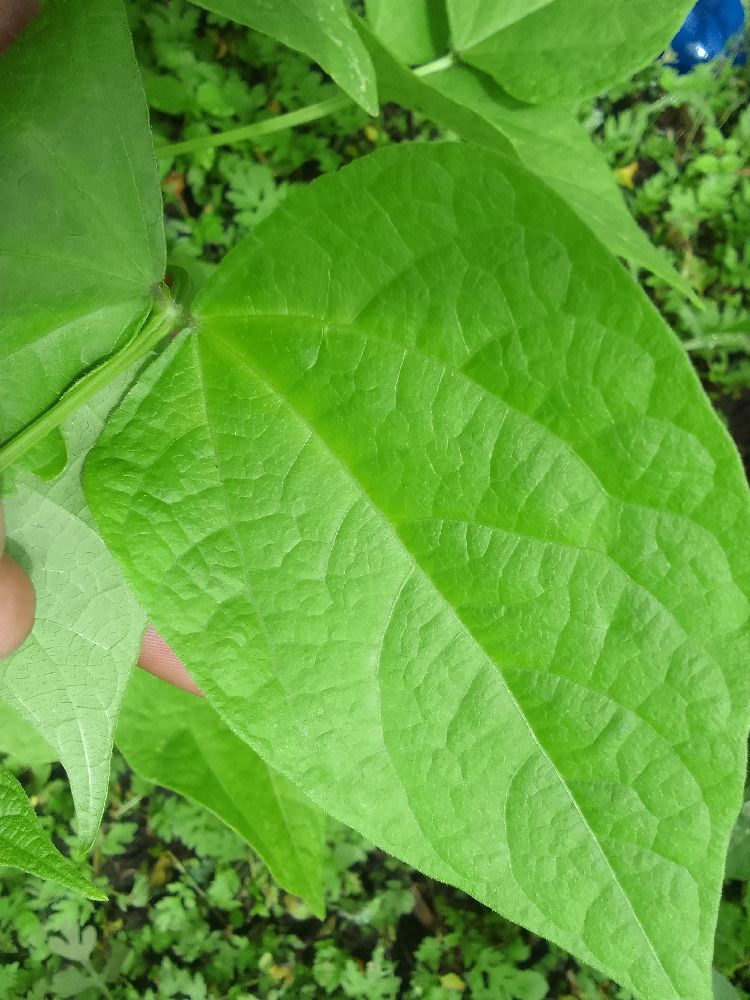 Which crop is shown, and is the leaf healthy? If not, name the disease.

common bean, healthy
